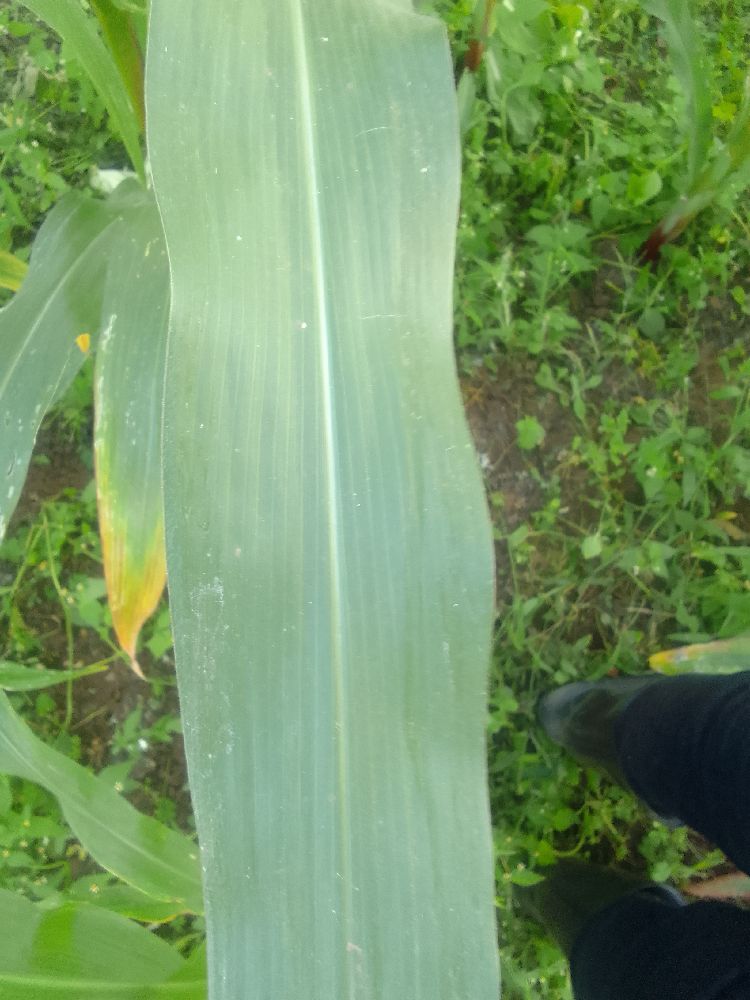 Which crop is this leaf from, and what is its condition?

maize, healthy
